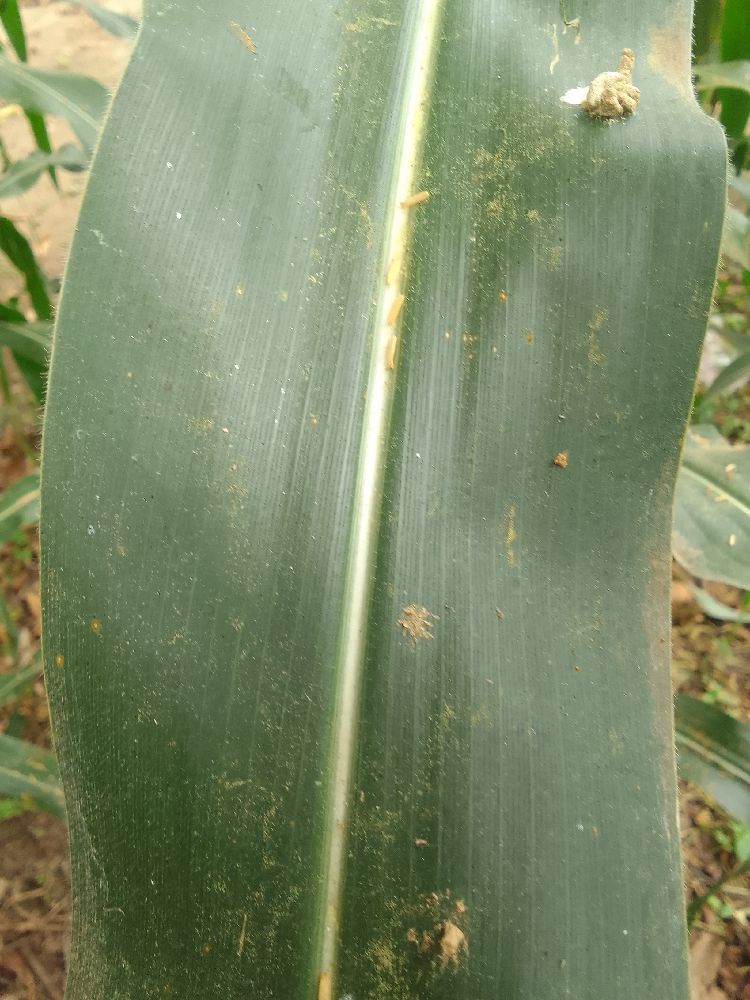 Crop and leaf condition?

maize, healthy
